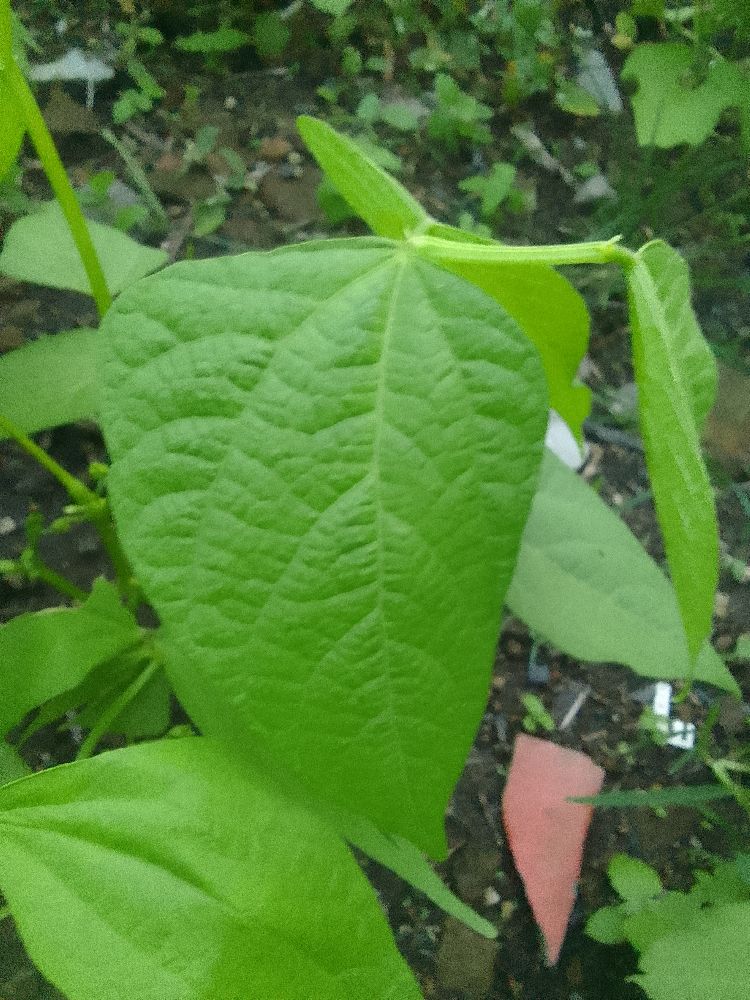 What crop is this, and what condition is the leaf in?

common bean, healthy
